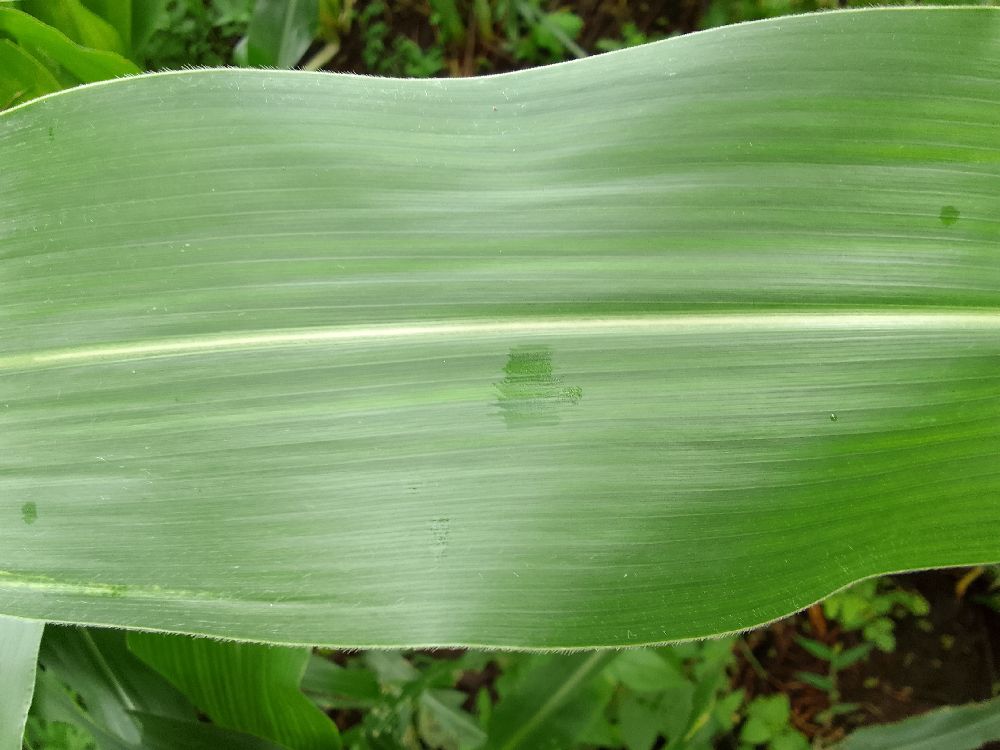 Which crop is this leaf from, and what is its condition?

maize, healthy
